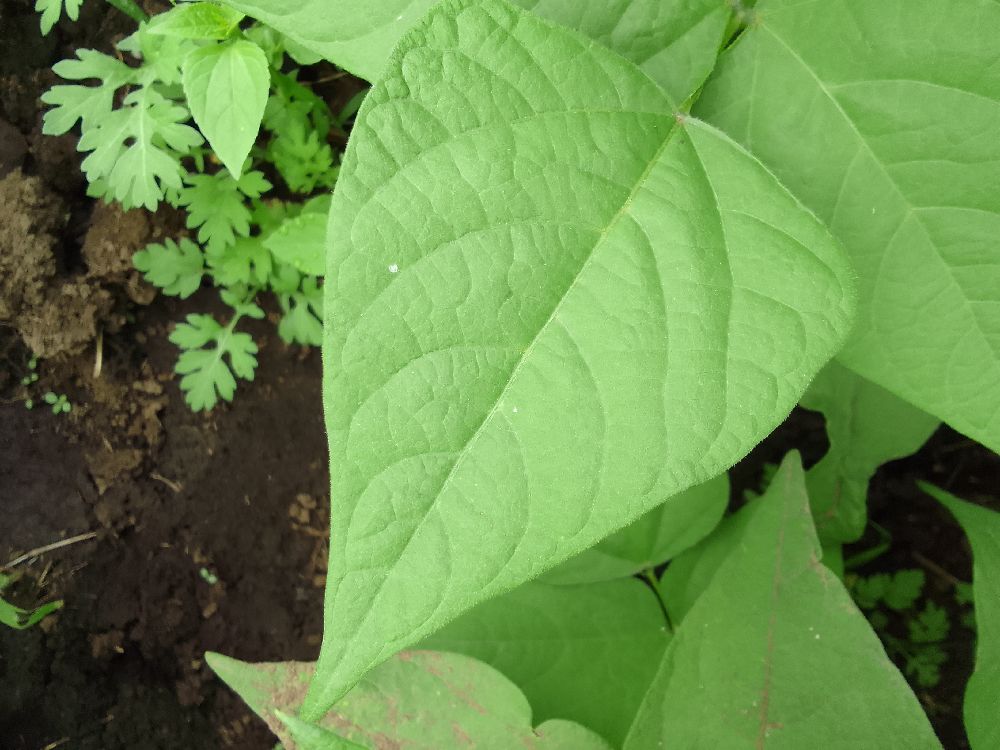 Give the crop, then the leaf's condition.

common bean, healthy
